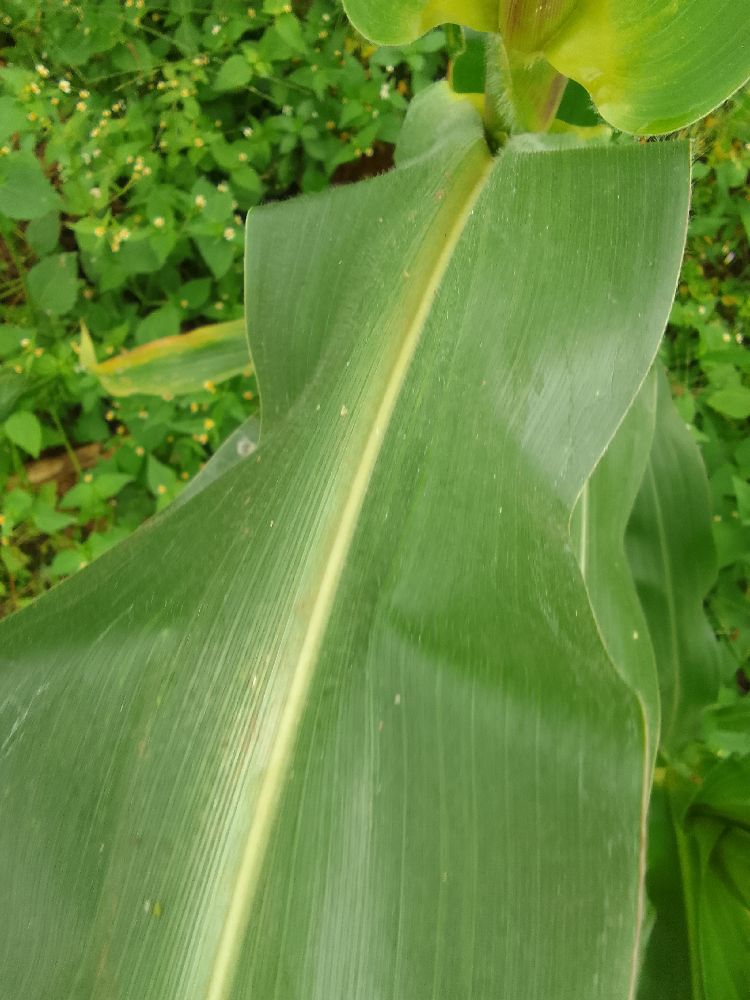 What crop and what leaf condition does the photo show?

maize, healthy
